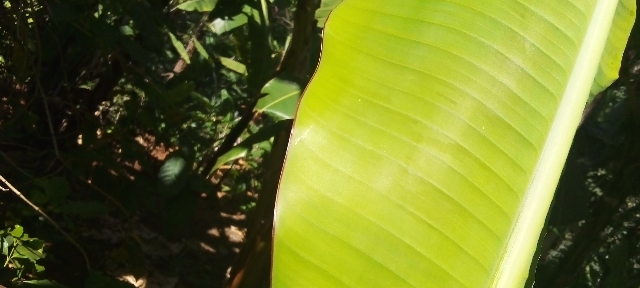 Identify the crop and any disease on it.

banana, healthy
